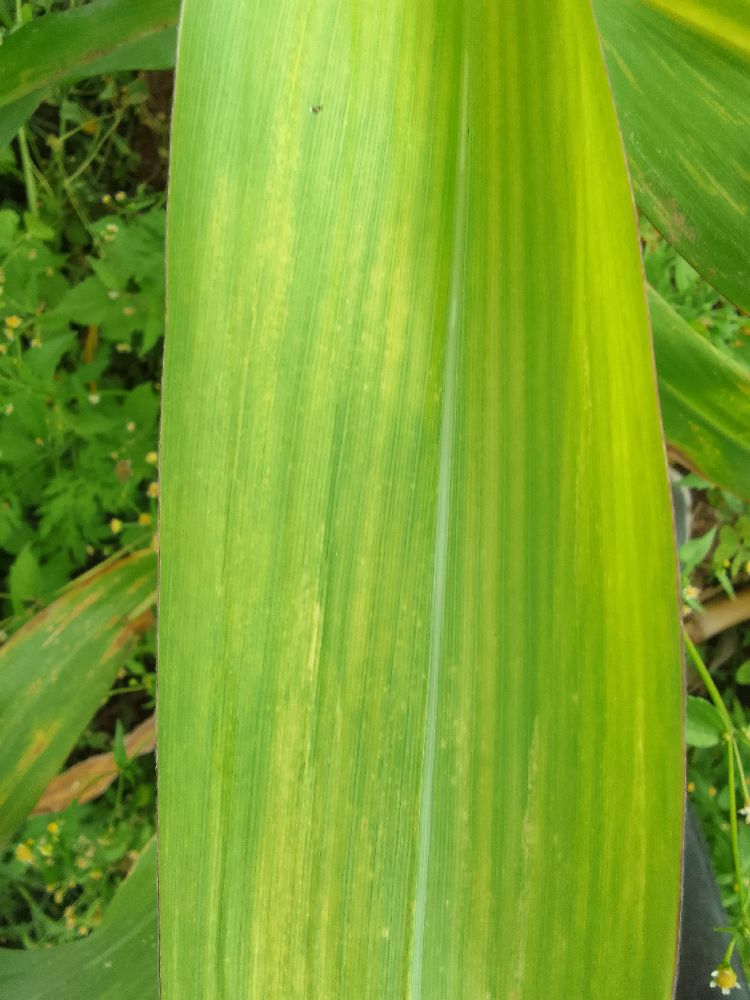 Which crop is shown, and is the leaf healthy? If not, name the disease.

maize, maize lethal necrosis
